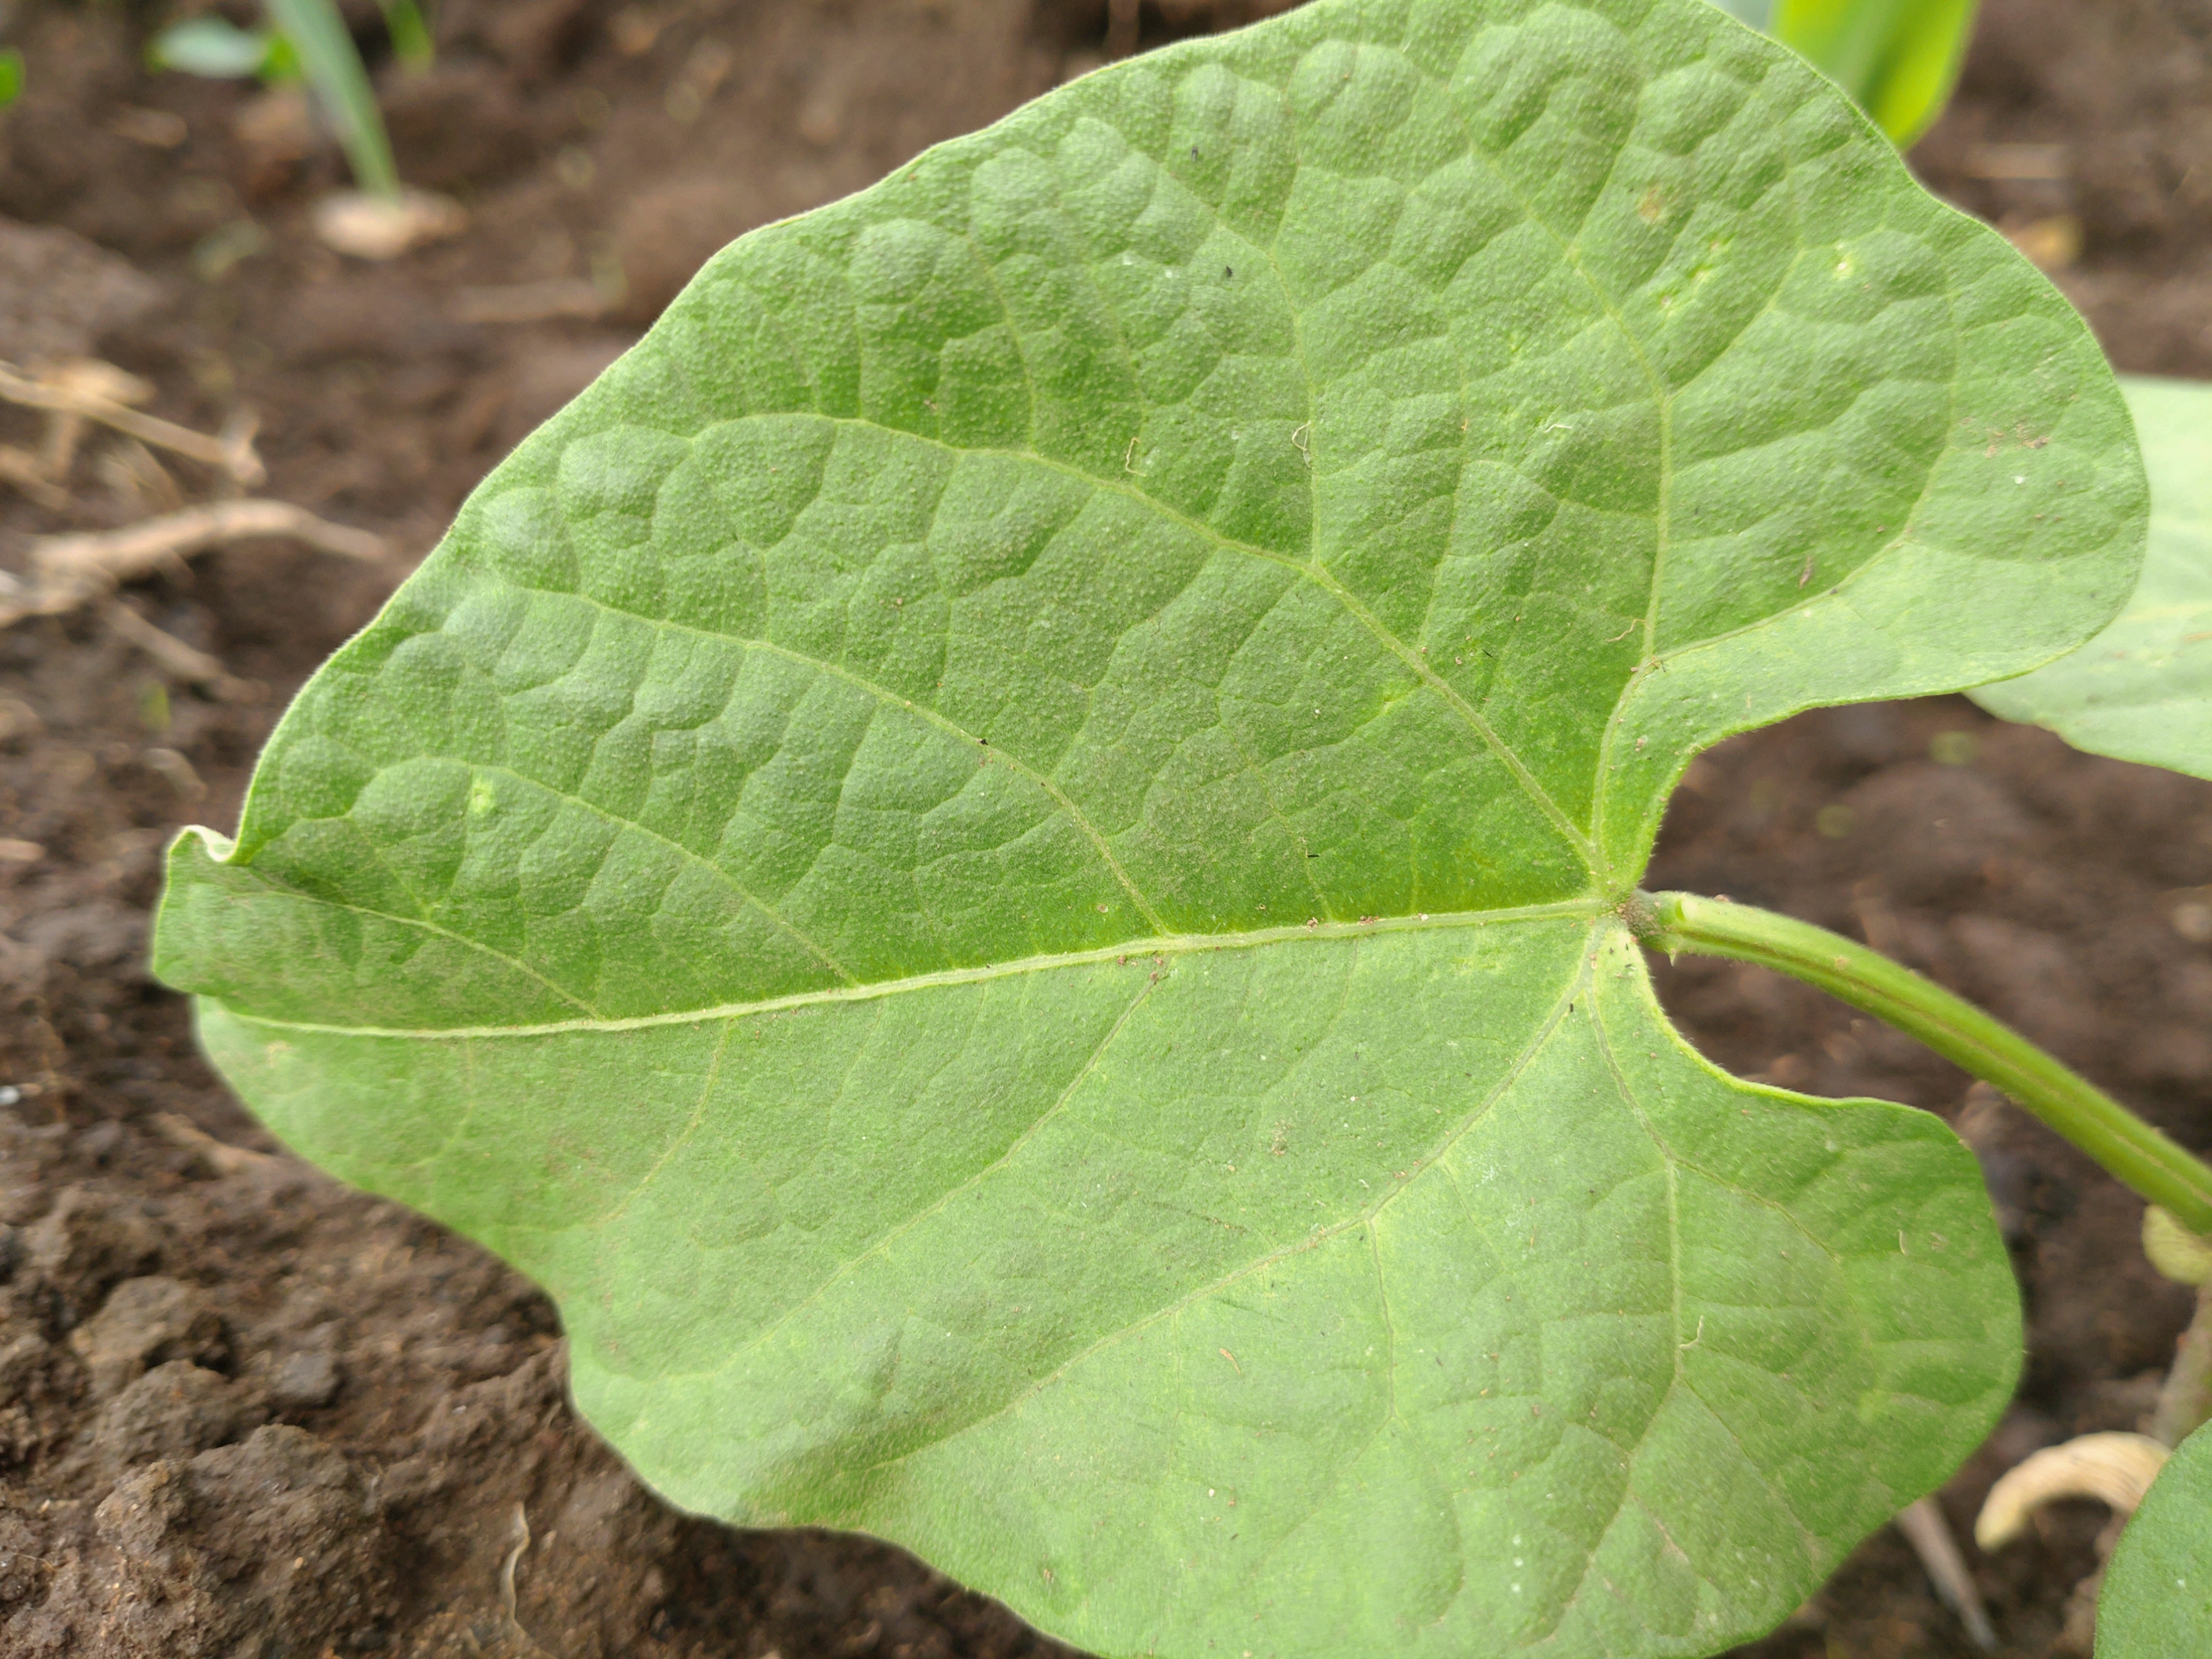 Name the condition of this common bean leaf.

healthy
